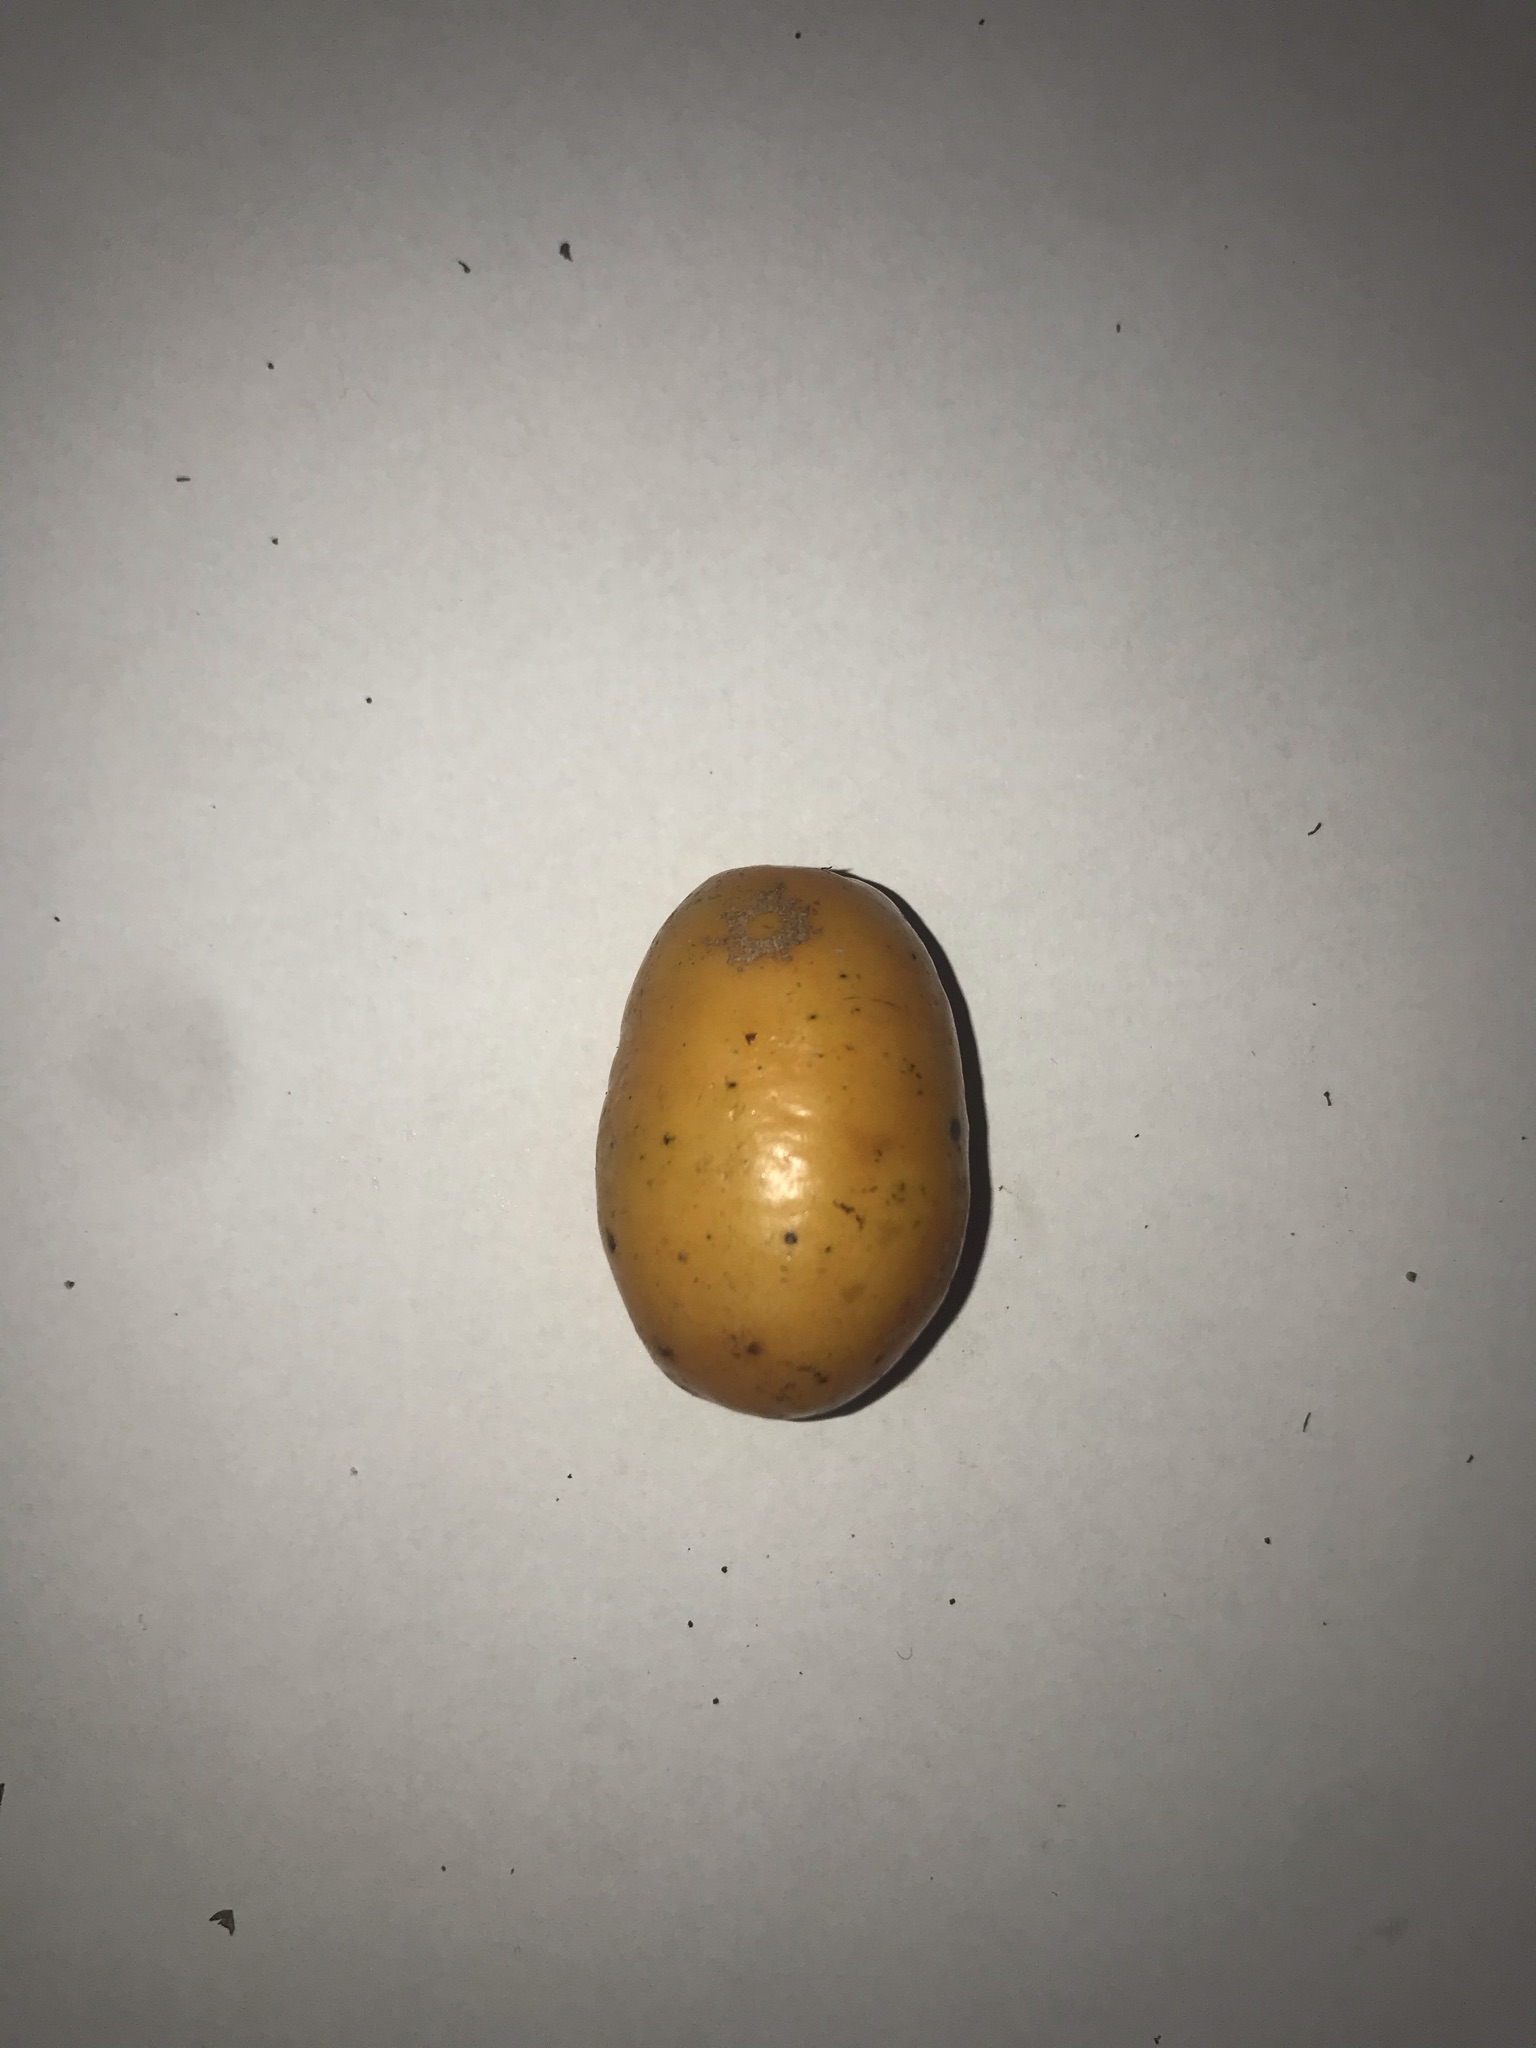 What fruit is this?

siriguela
